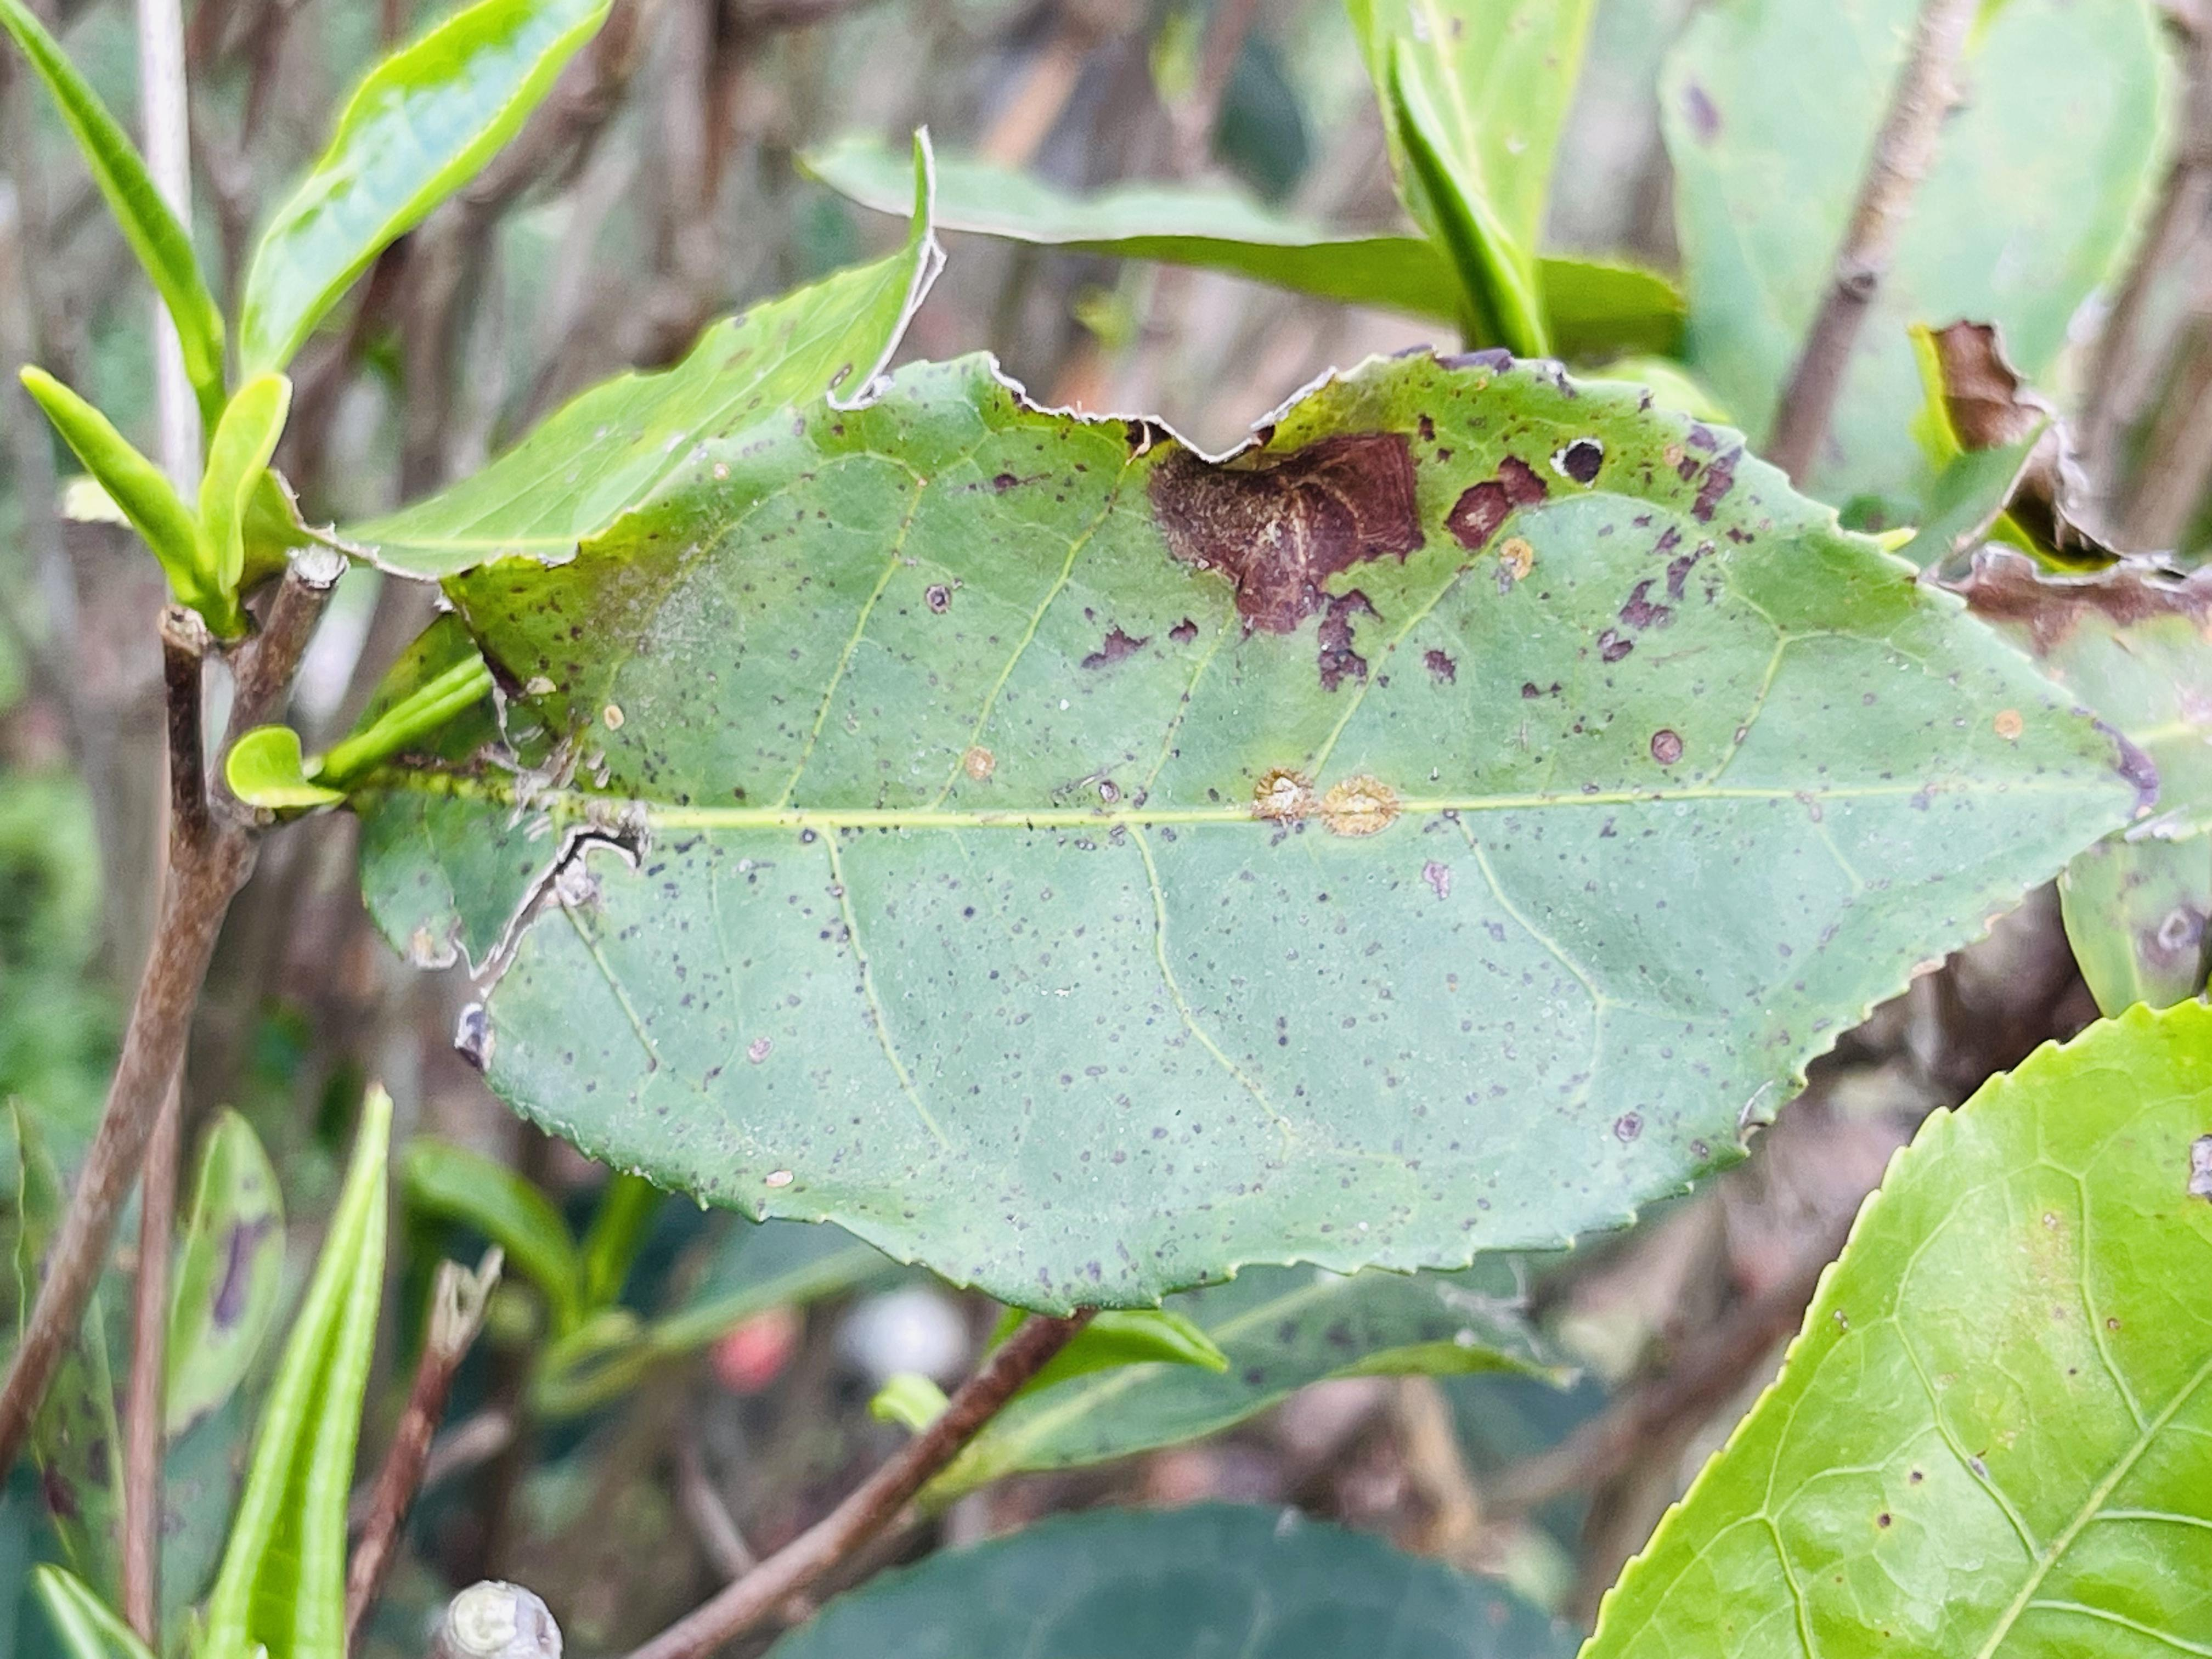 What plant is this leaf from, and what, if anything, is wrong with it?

tea, red rust
